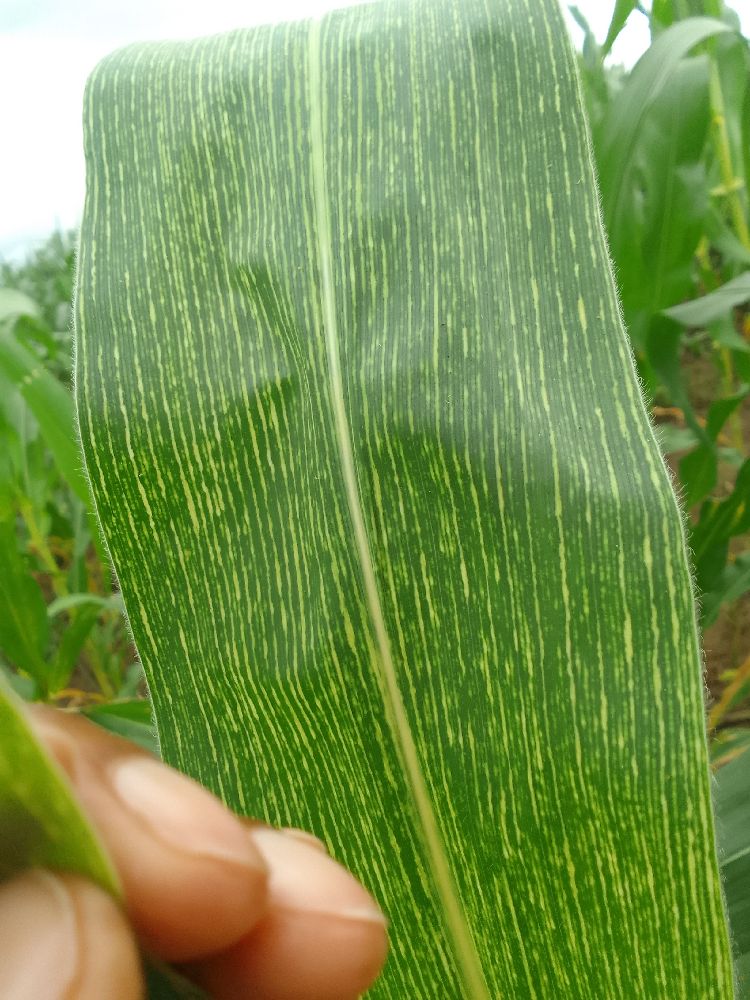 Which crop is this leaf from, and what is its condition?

maize, maize streak virus
